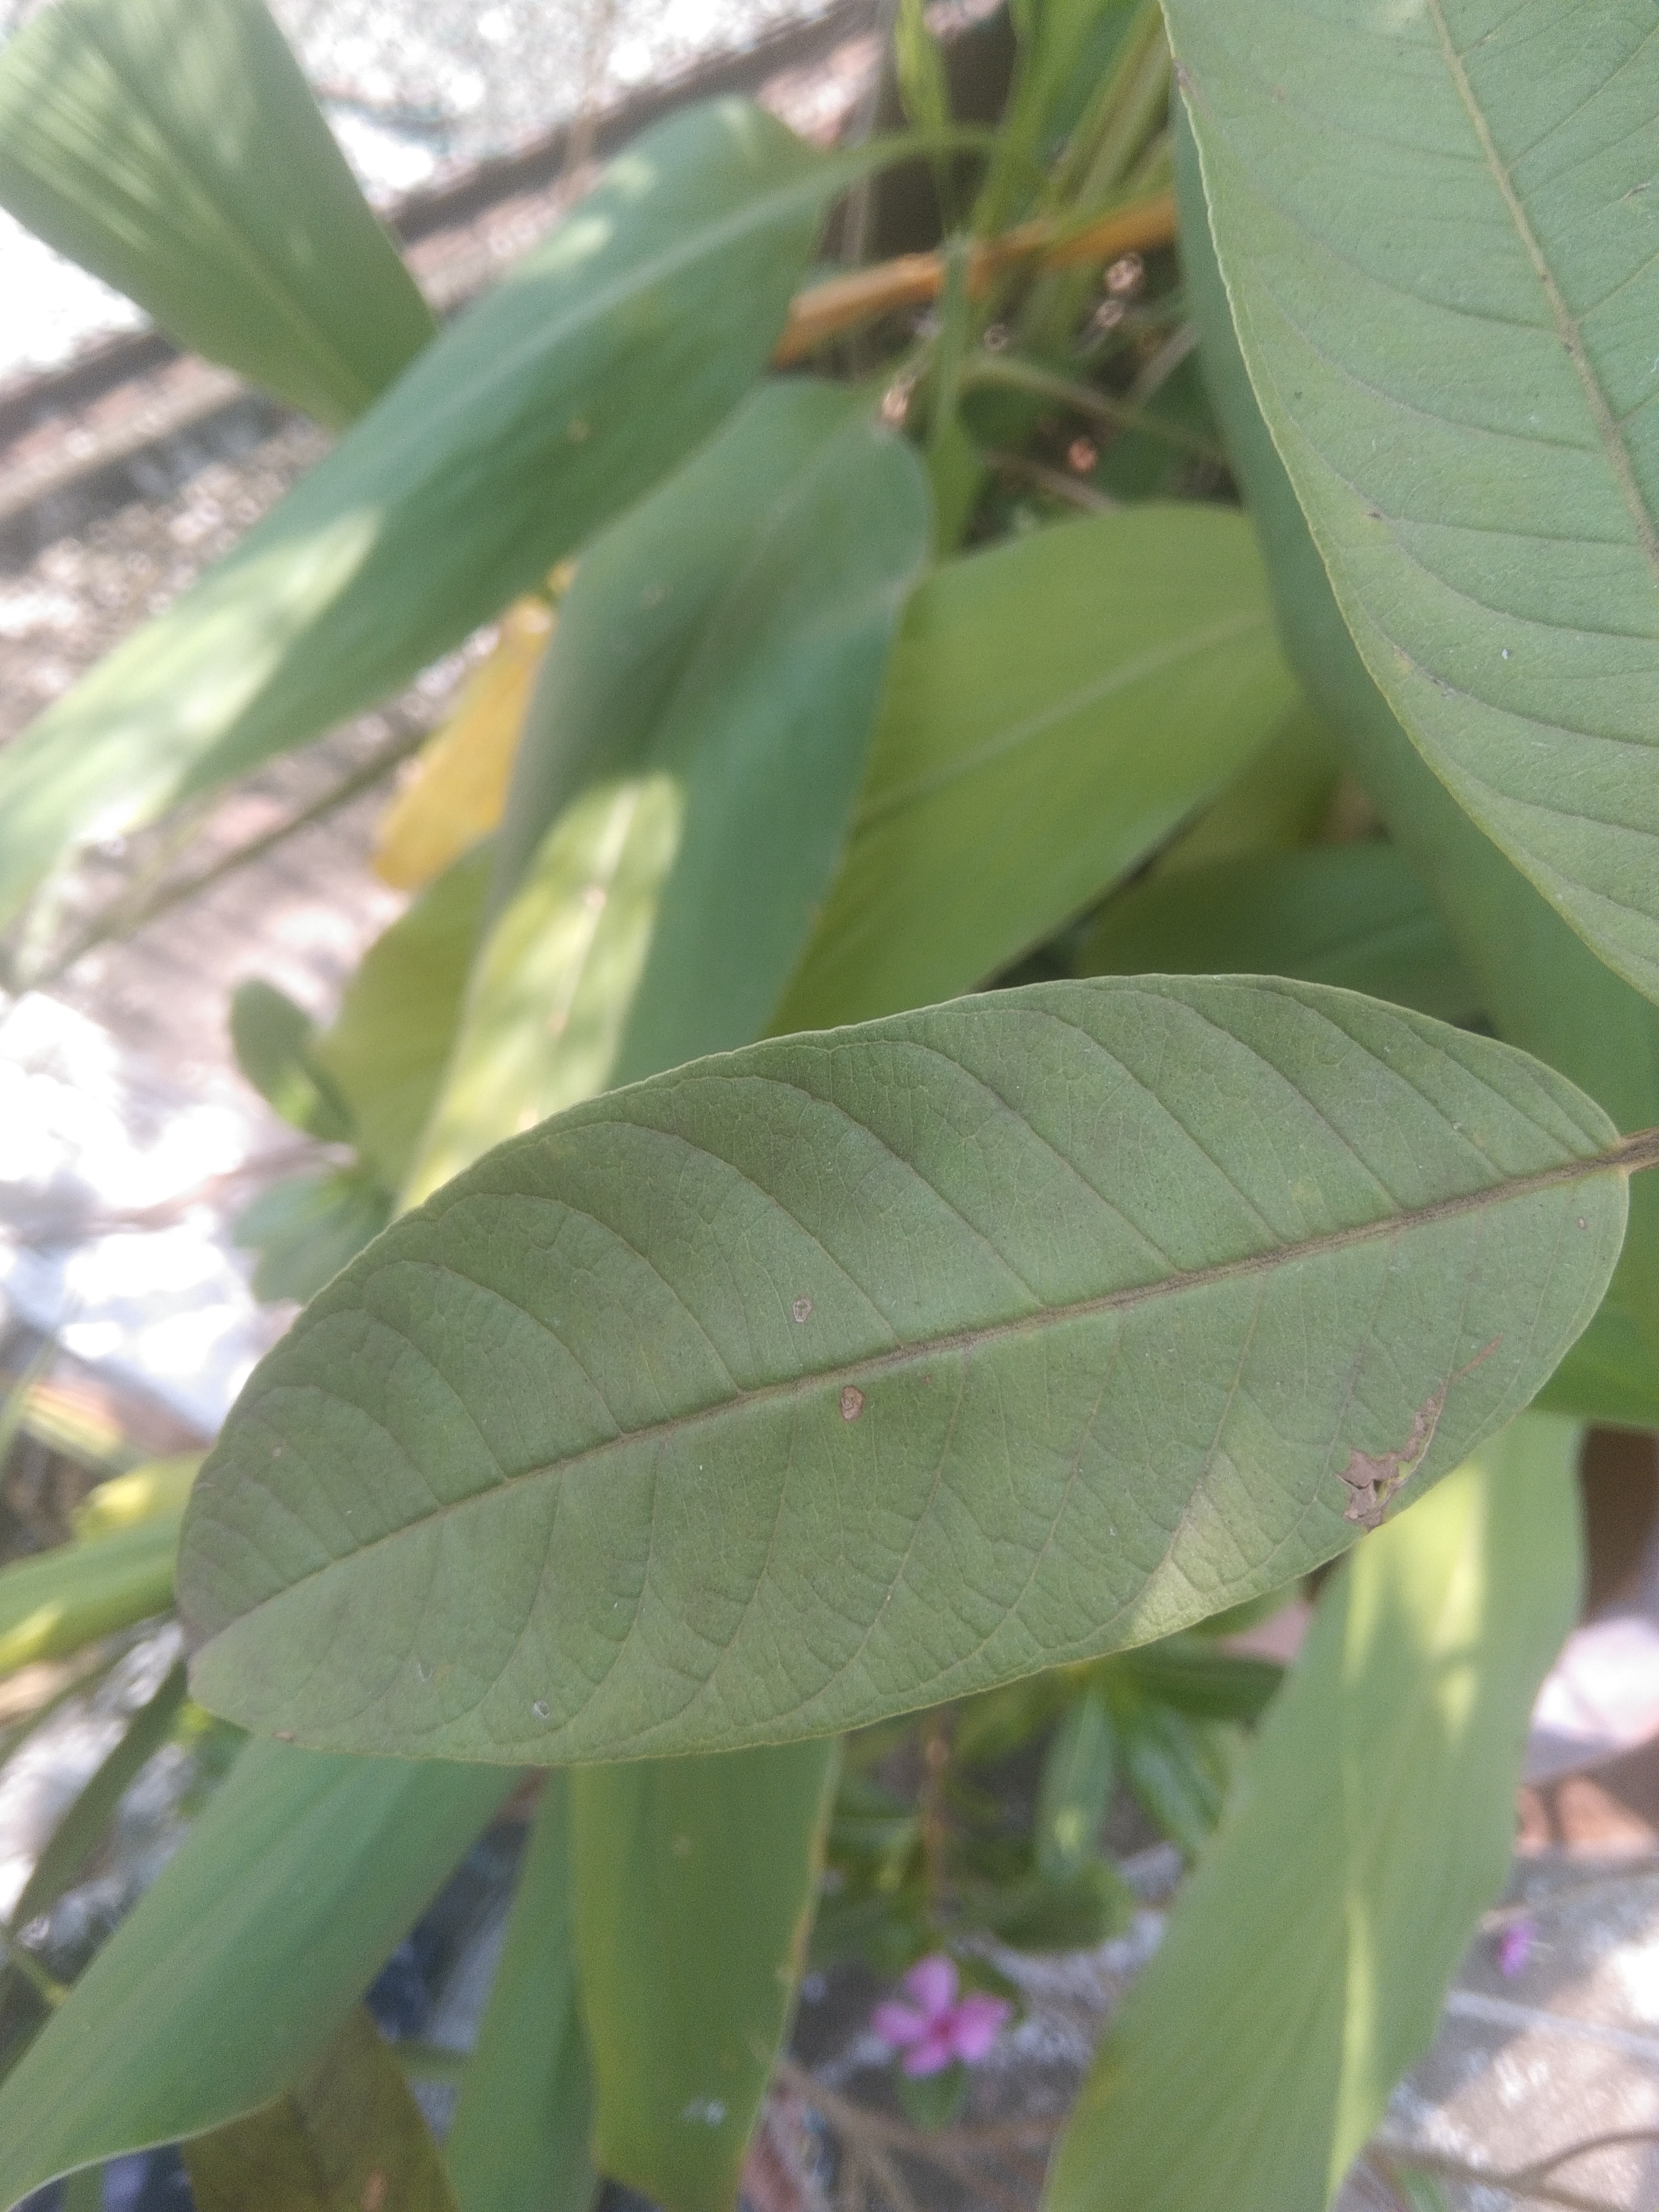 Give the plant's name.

guava
